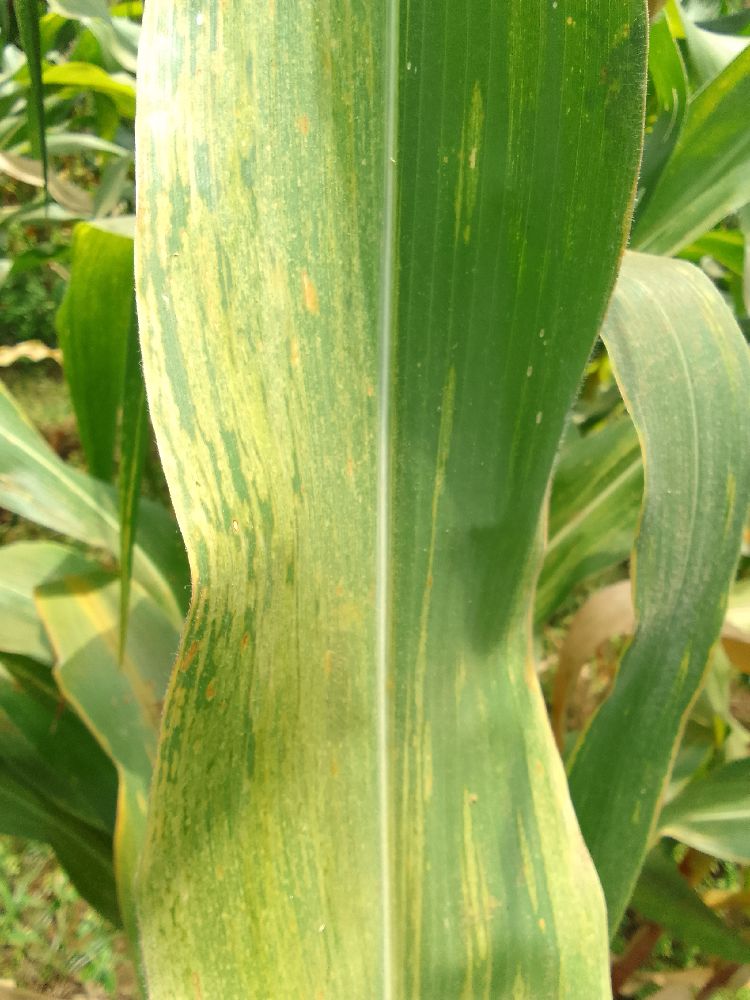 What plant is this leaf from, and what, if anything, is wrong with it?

maize, maize lethal necrosis
